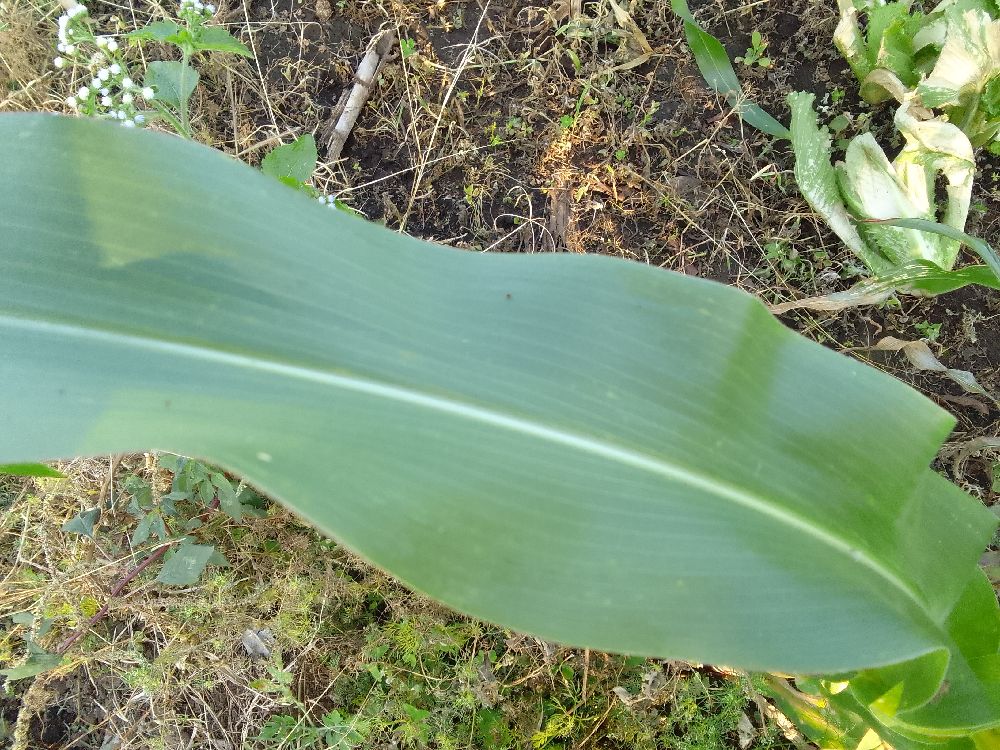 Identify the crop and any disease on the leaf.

maize, healthy
